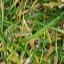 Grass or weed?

grass
